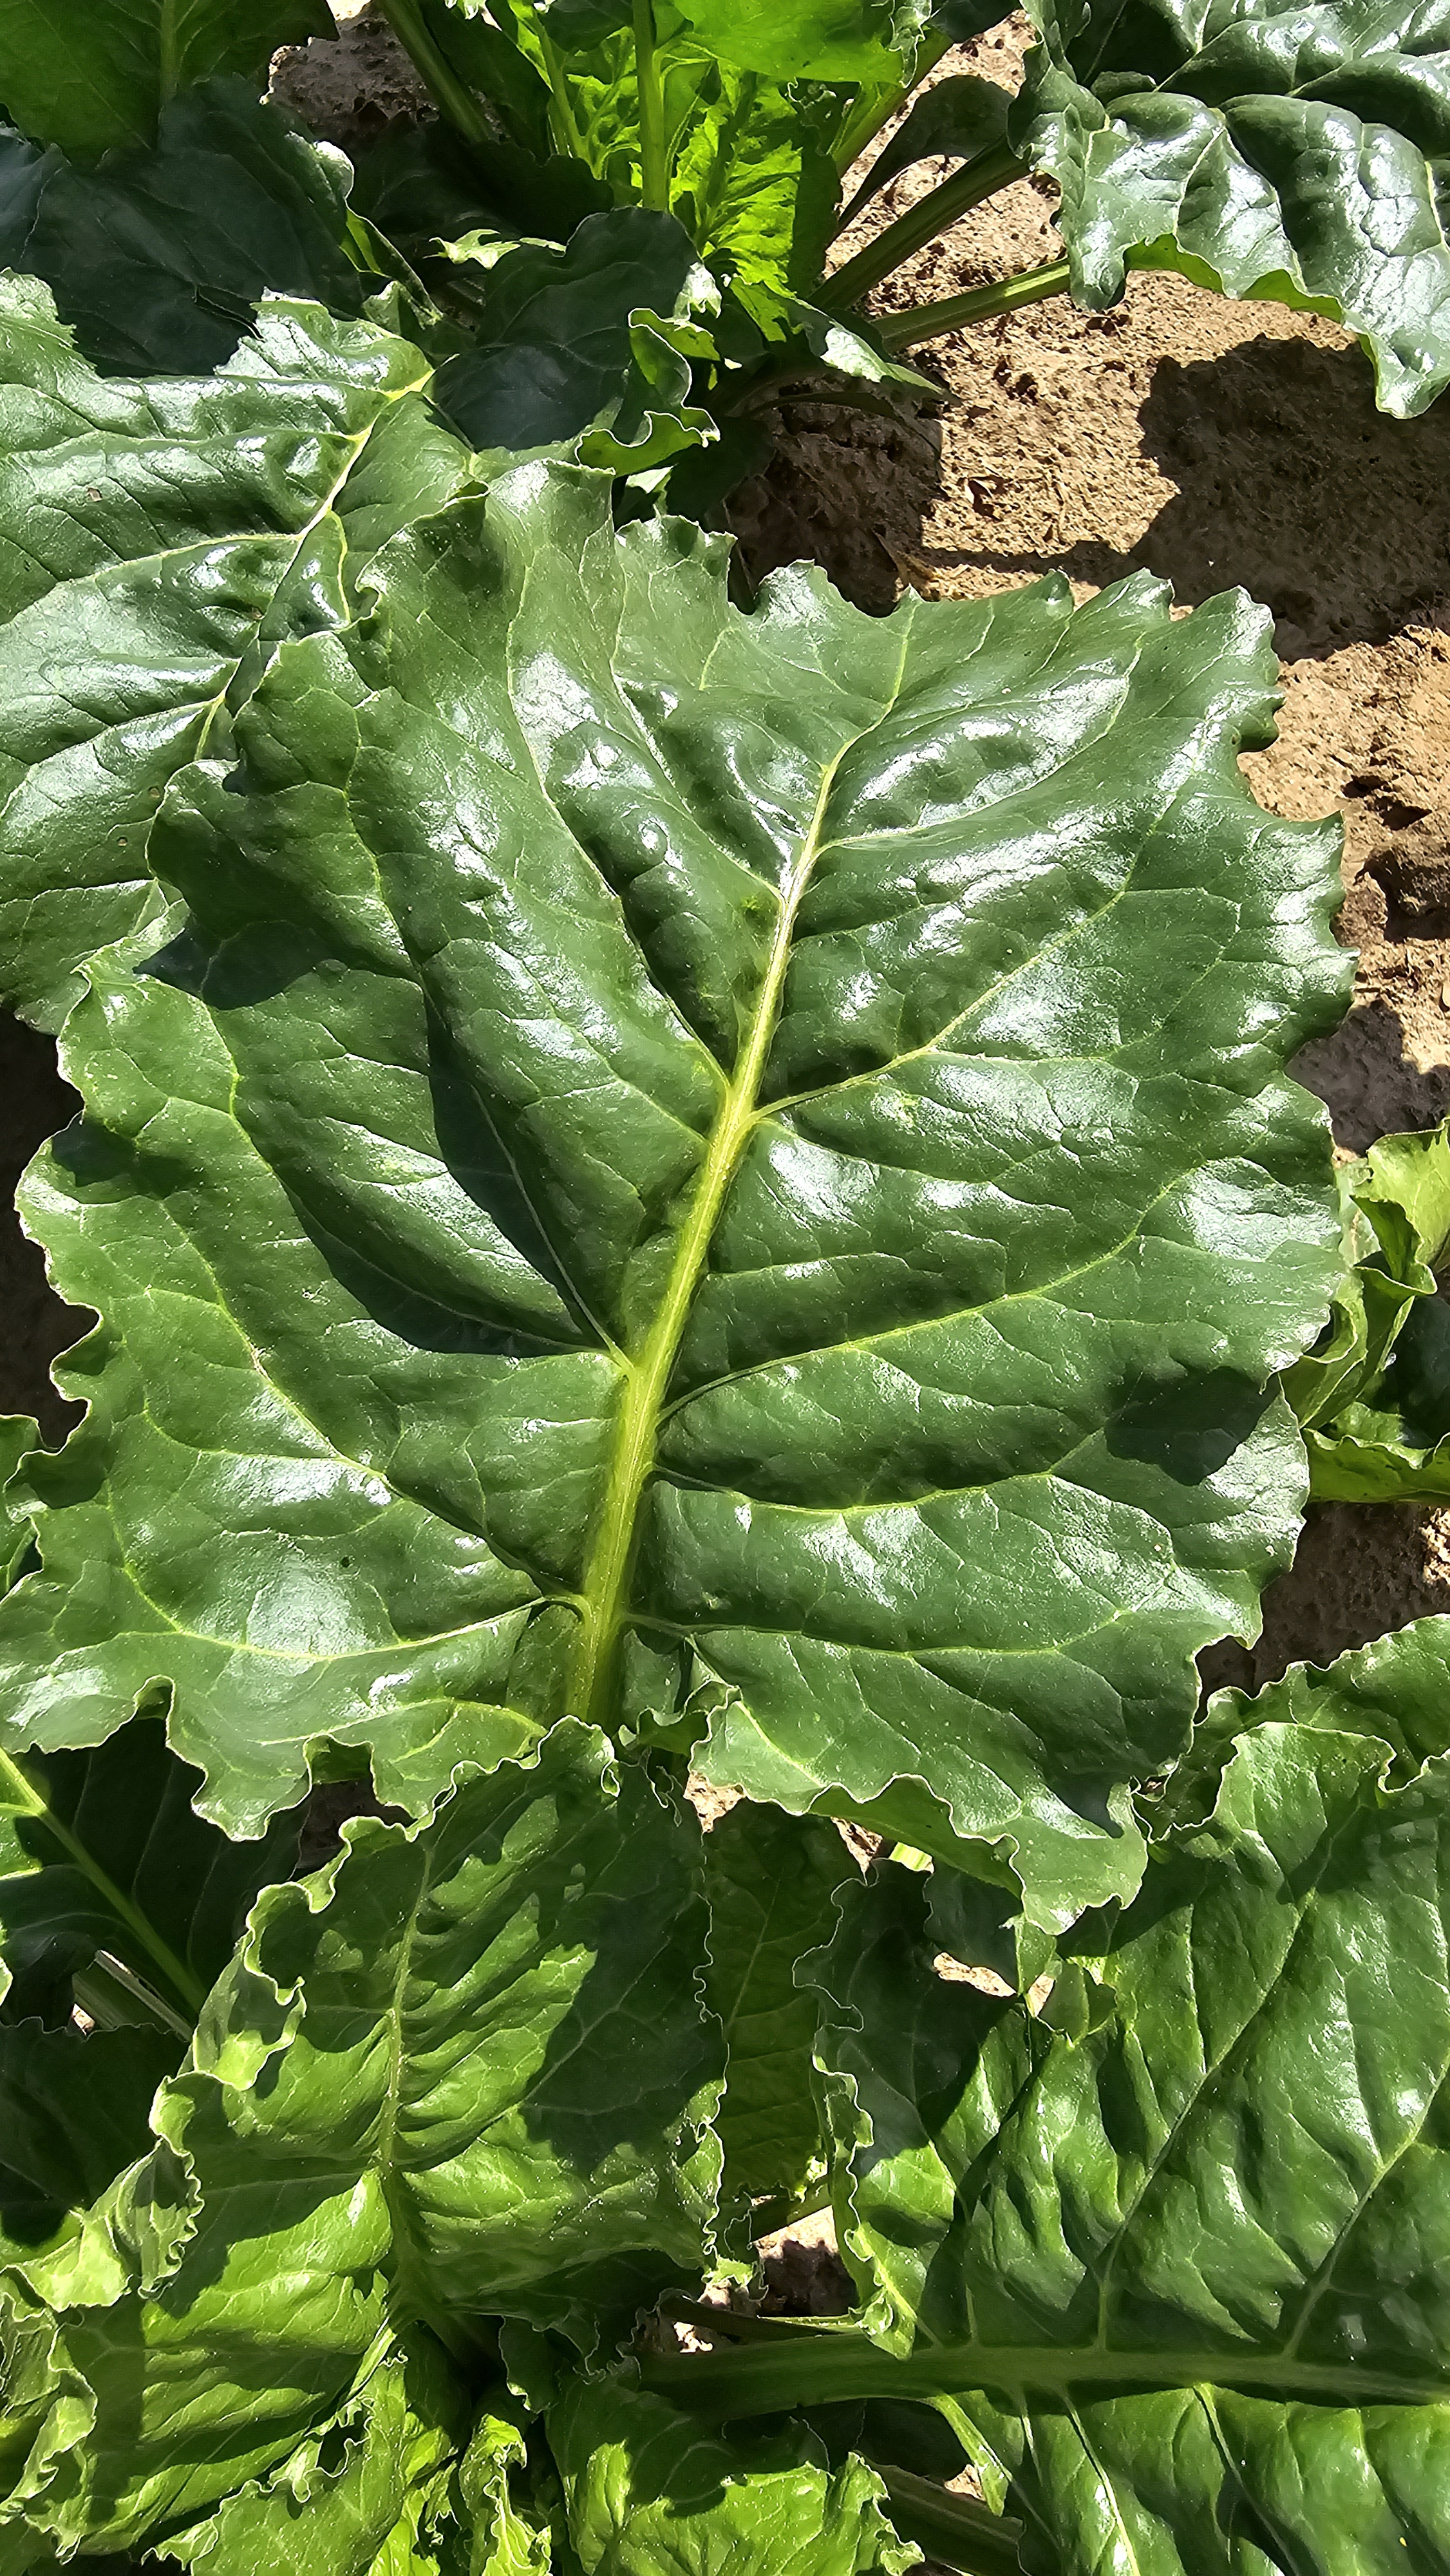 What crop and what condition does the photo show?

beet, unaffected
